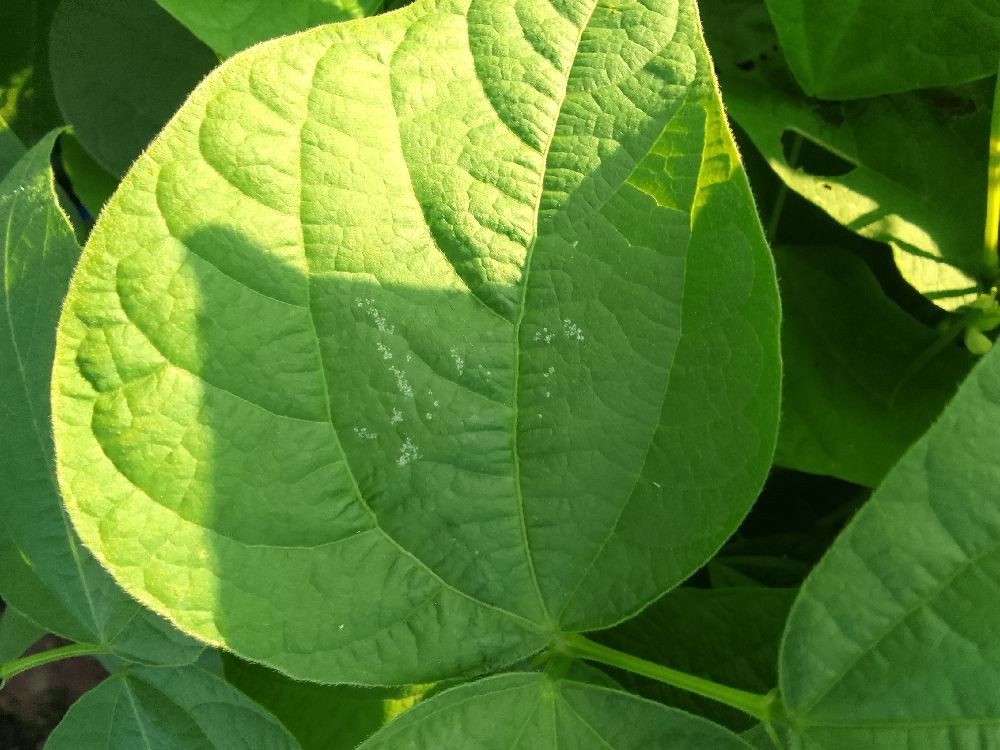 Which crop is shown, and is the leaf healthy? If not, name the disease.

common bean, healthy
